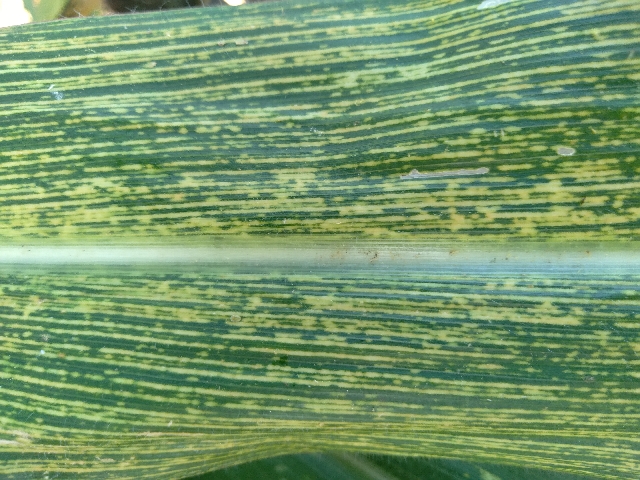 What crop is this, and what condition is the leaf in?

maize, maize streak virus
